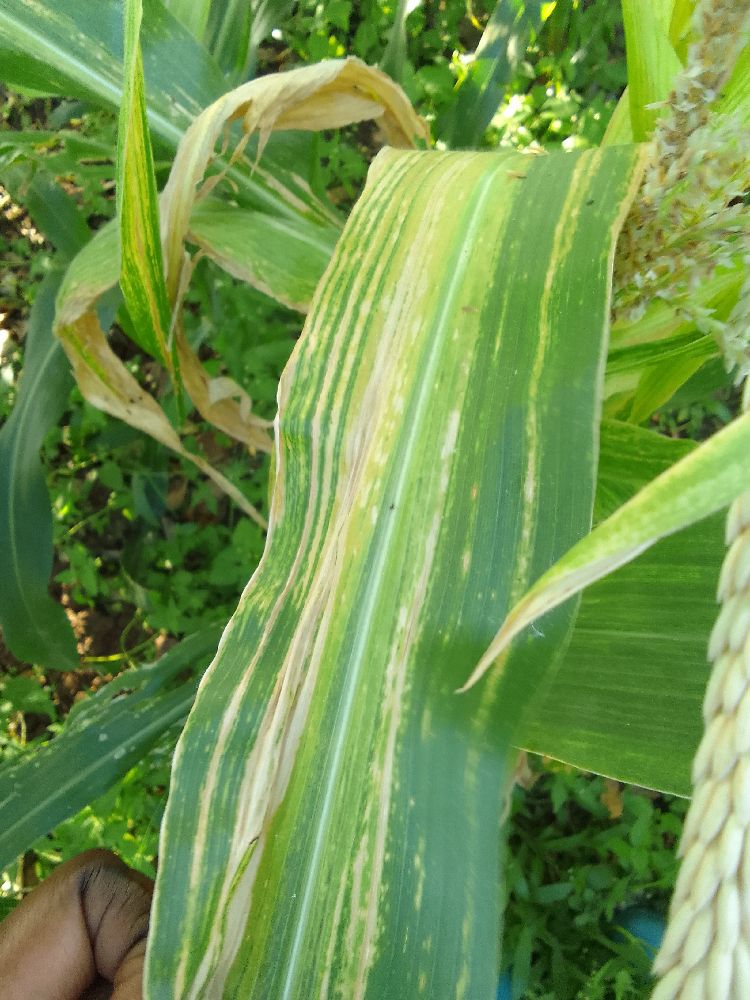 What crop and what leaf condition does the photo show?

maize, maize lethal necrosis
